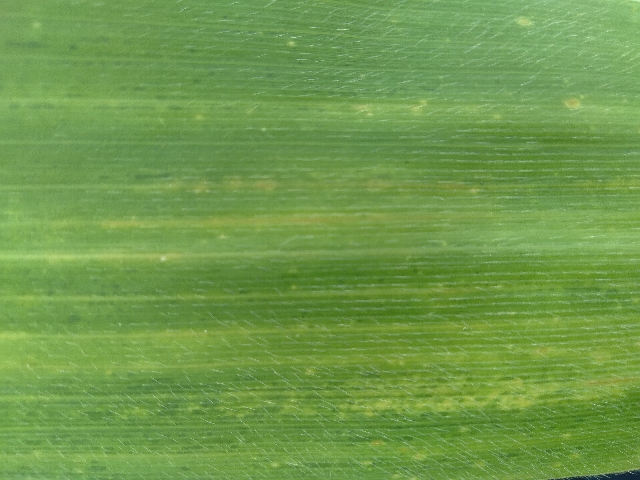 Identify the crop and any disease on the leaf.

maize, maize lethal necrosis
